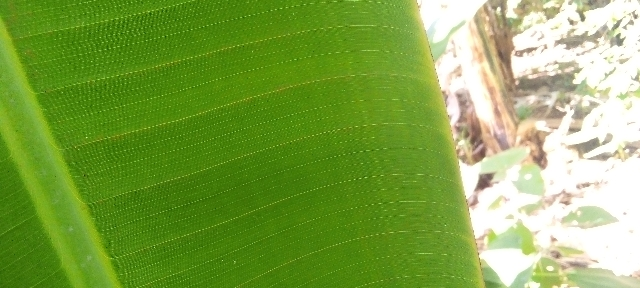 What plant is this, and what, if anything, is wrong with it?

banana, healthy
